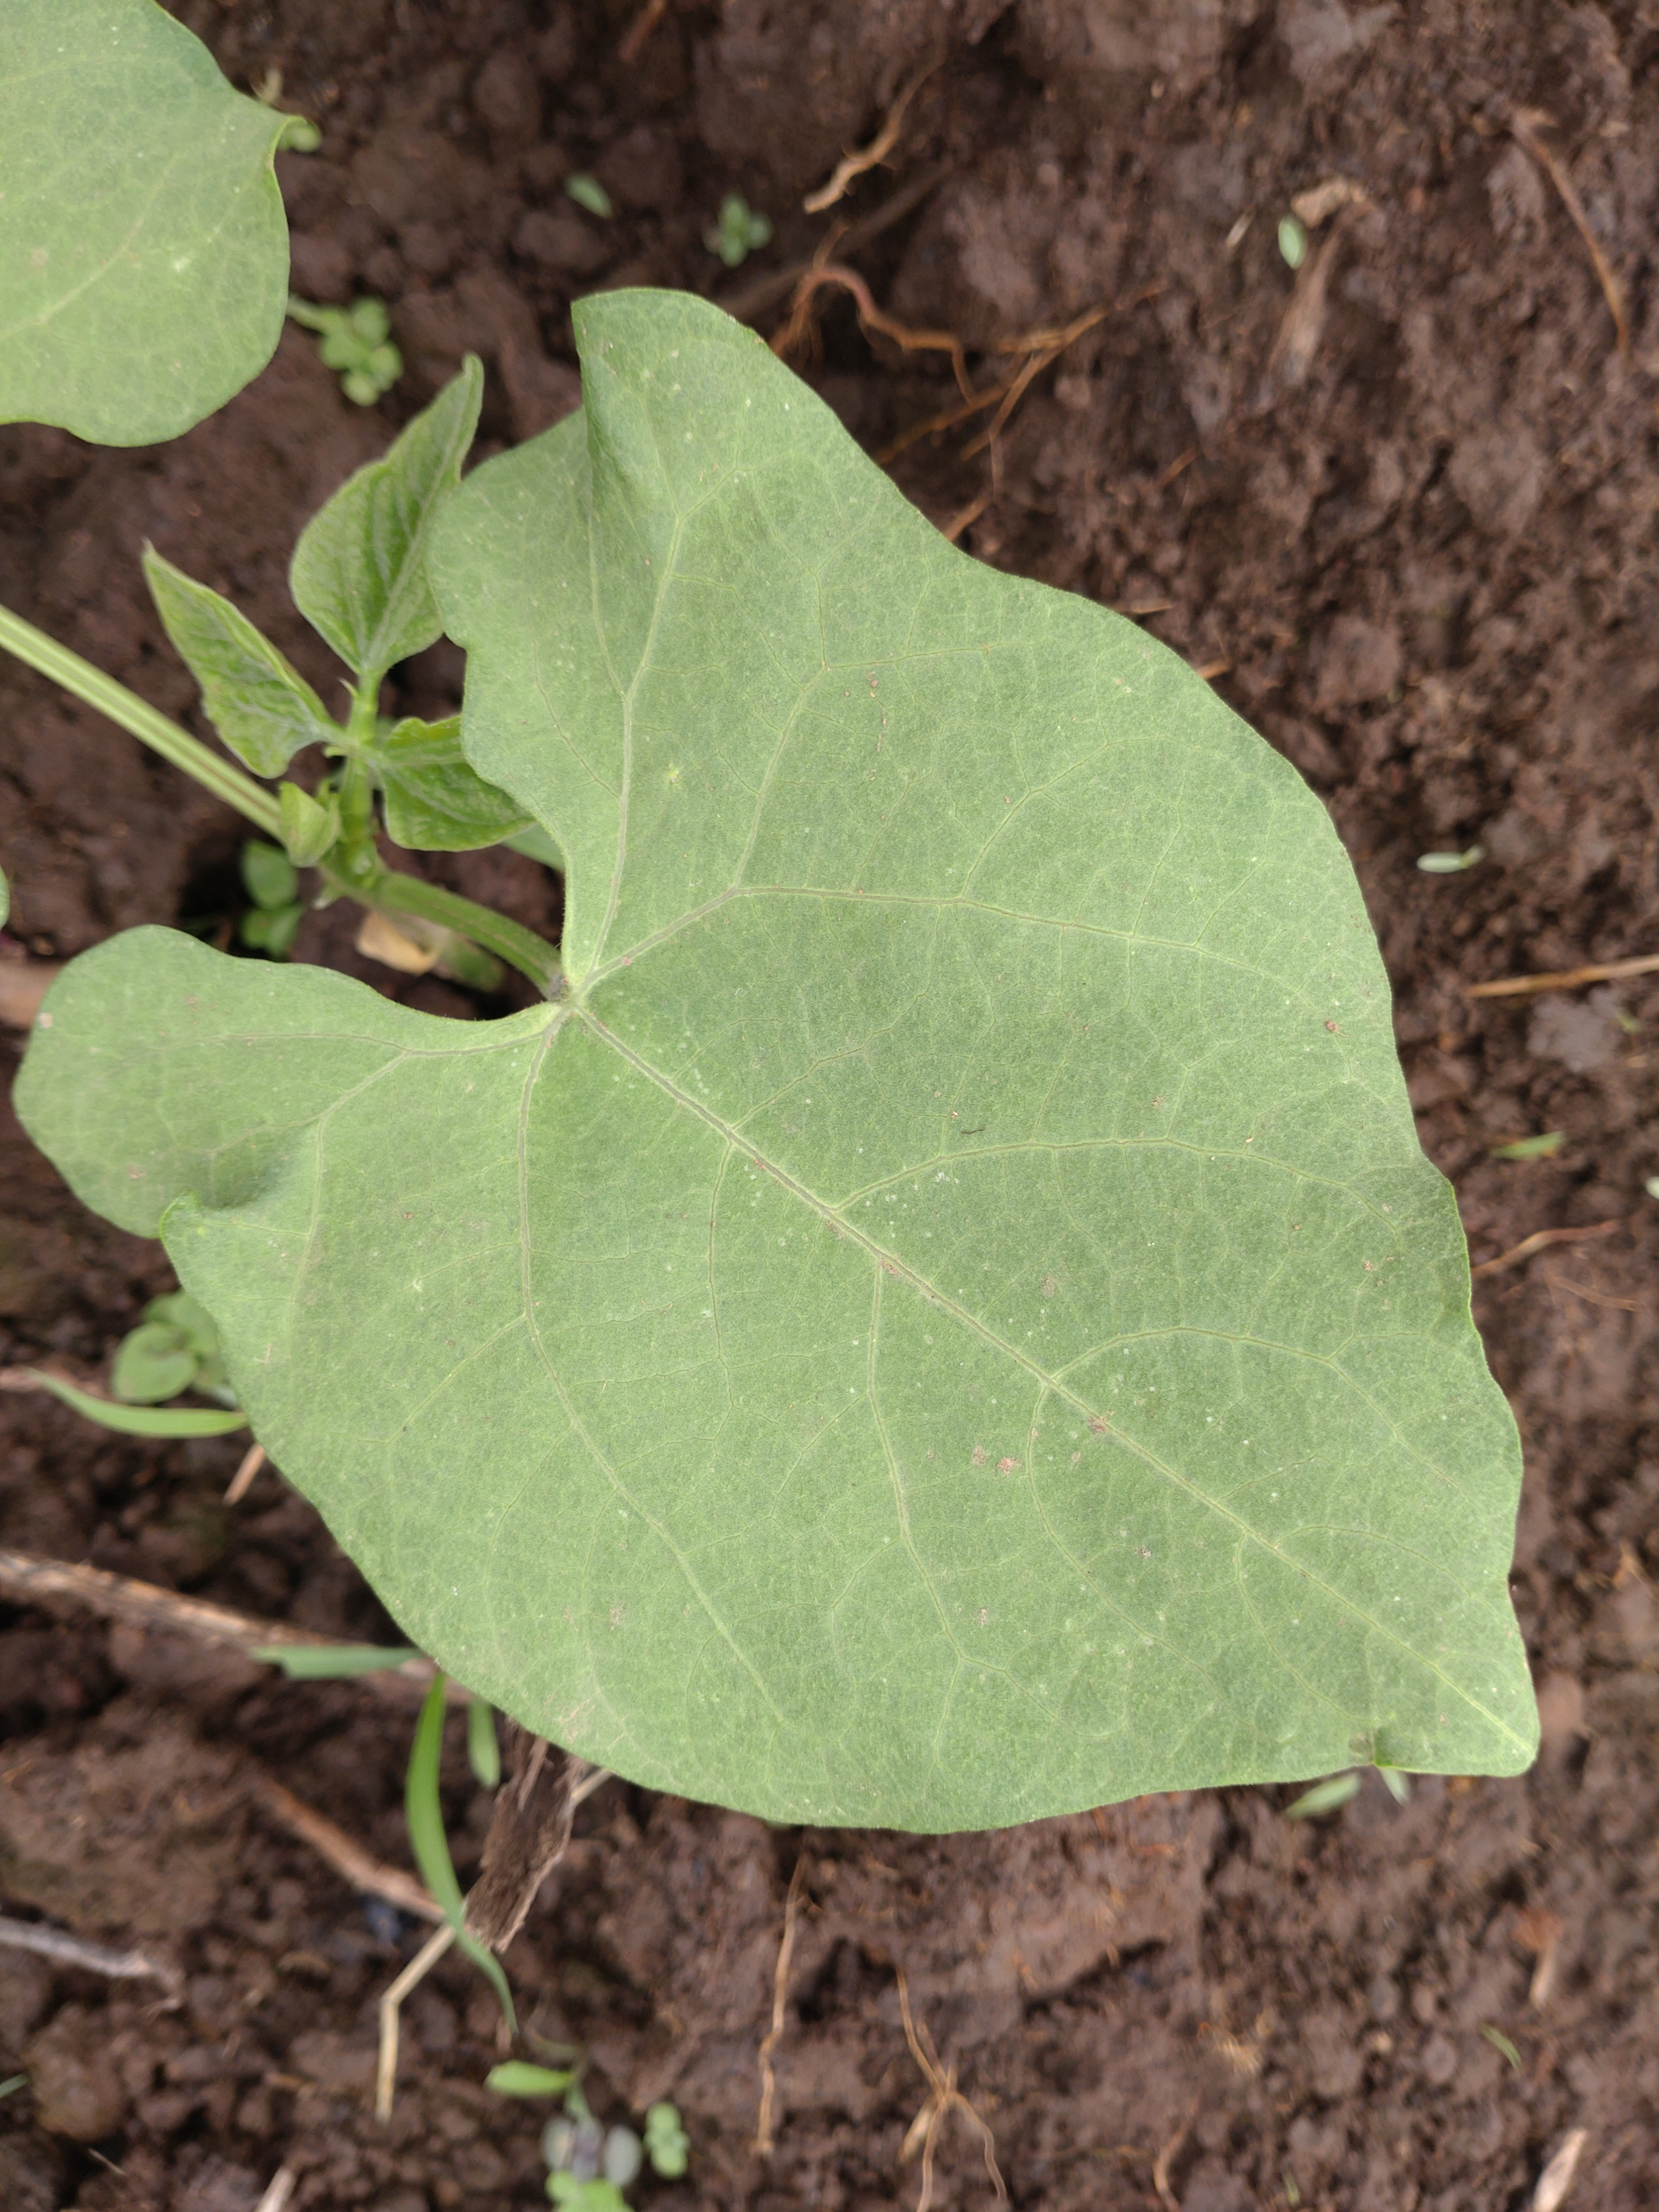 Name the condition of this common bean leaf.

healthy
